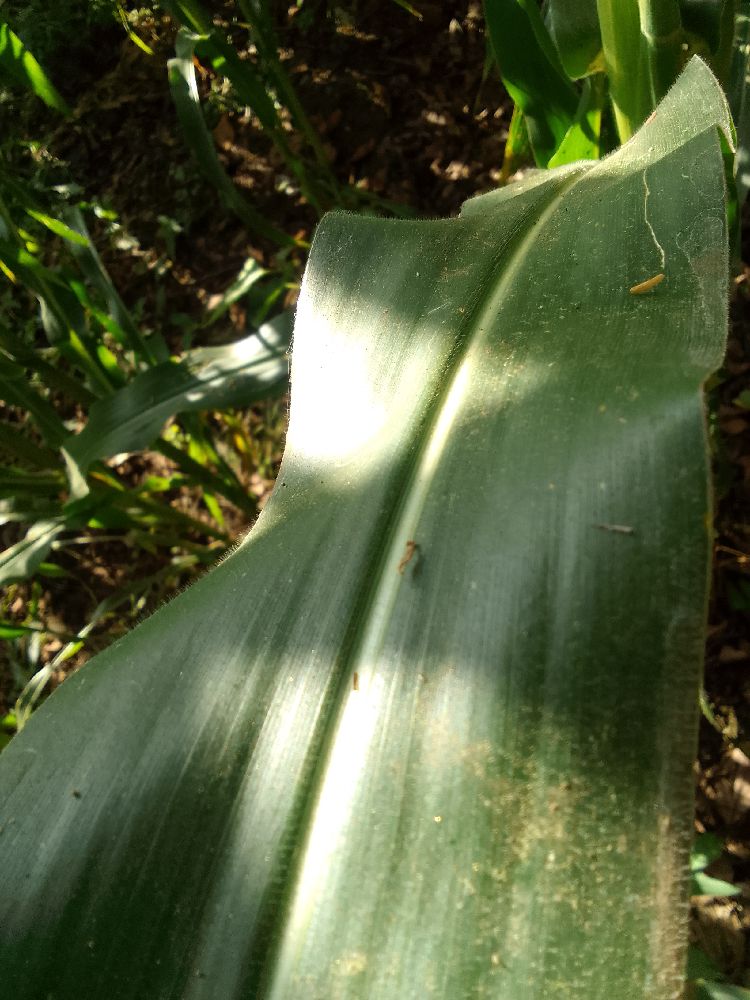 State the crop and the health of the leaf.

maize, healthy
